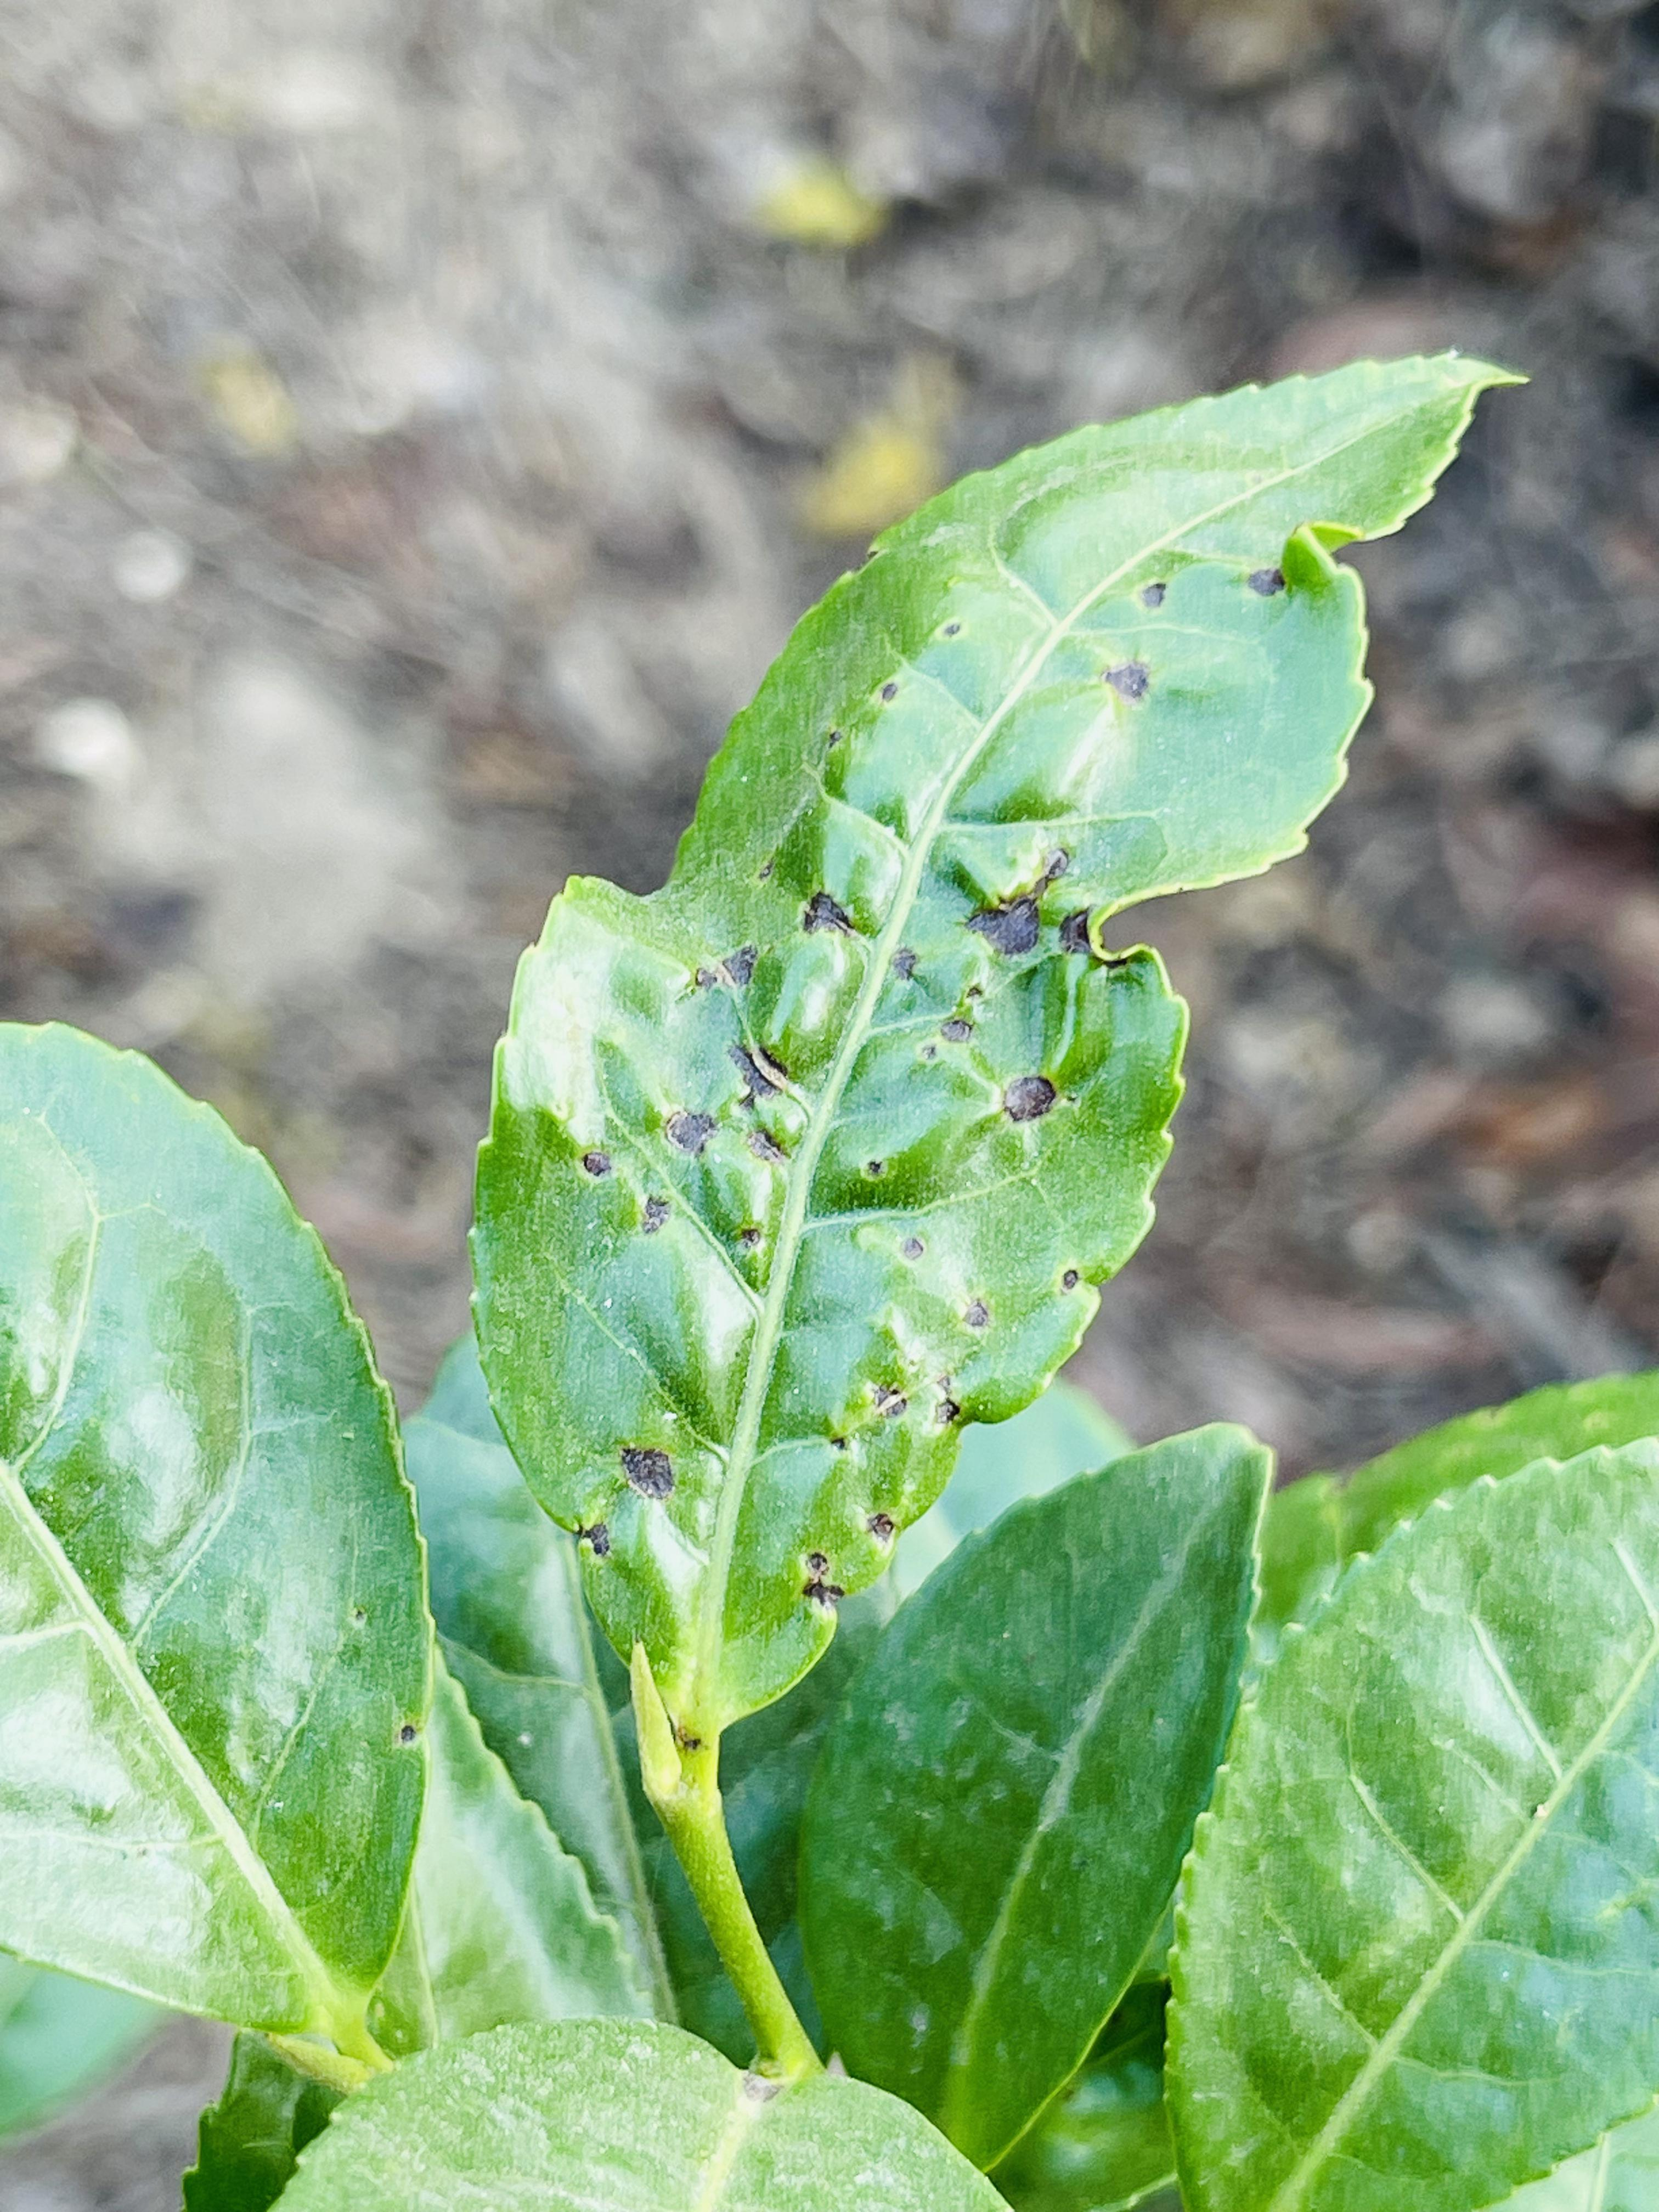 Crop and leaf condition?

tea, helopeltis
